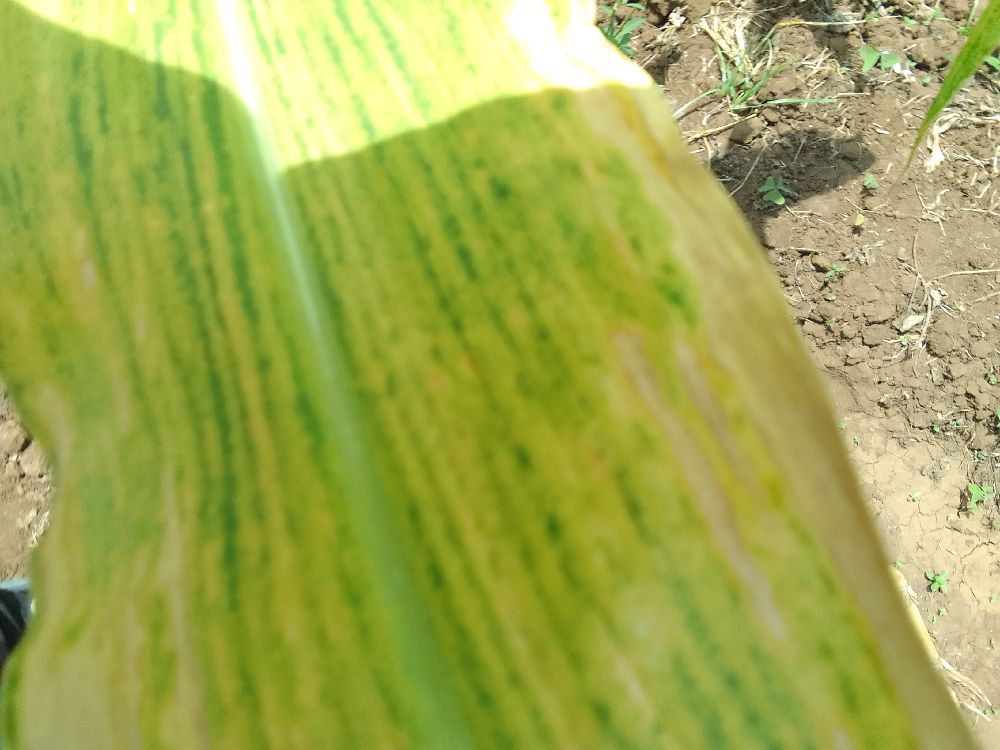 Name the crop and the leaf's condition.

maize, maize lethal necrosis
